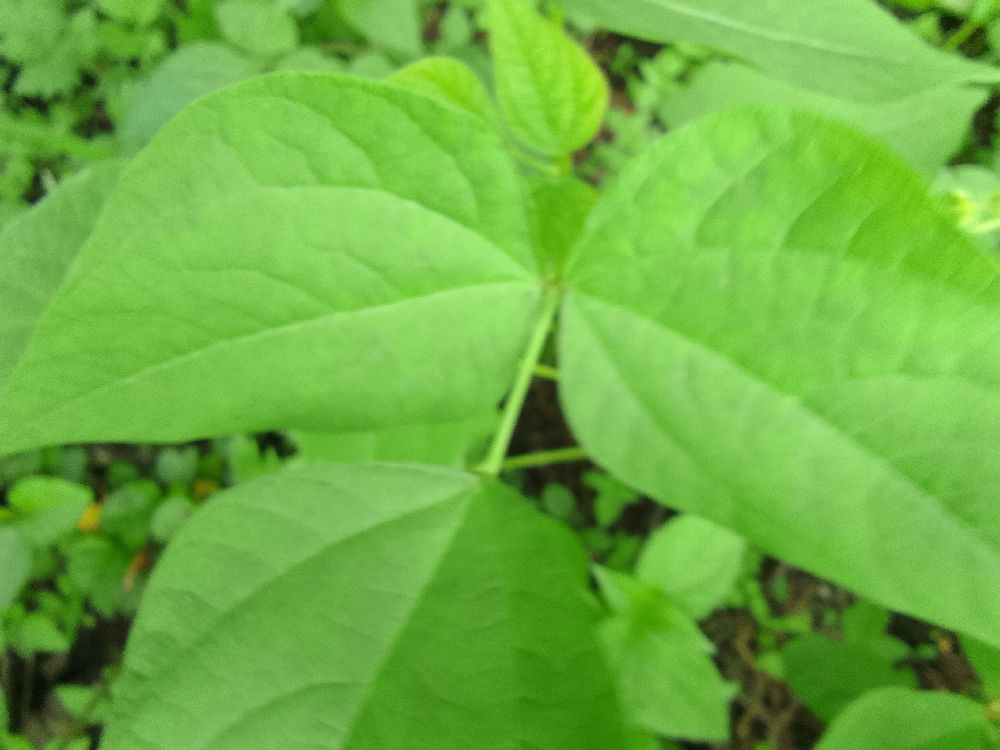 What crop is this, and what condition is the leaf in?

common bean, healthy
